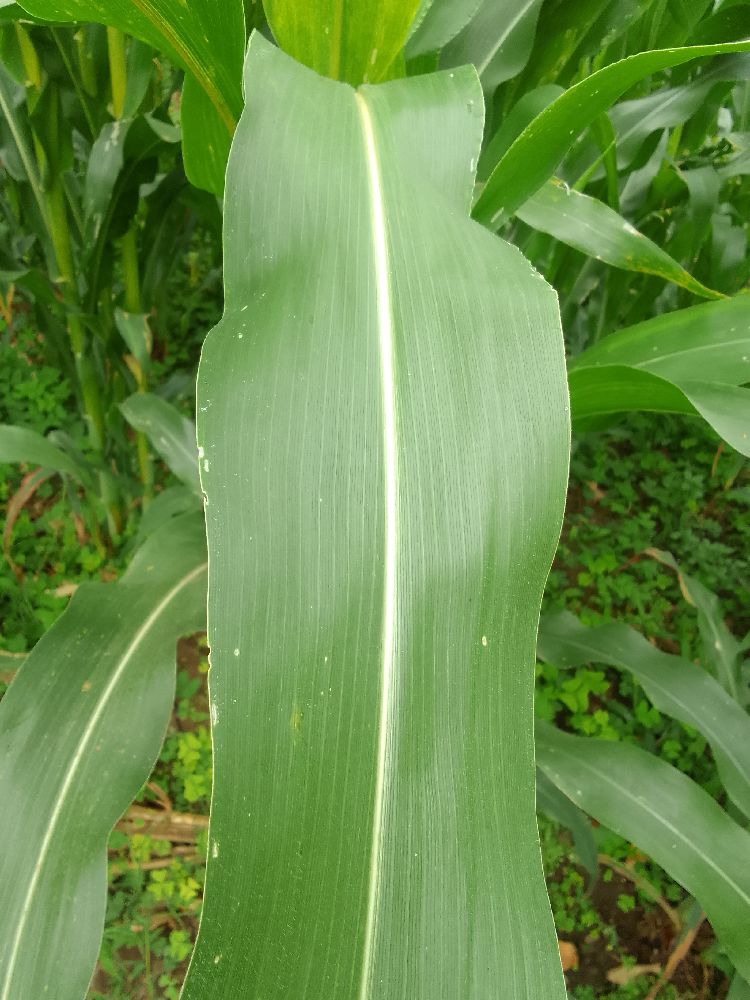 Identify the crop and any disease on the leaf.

maize, healthy
